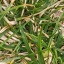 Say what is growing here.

grass
